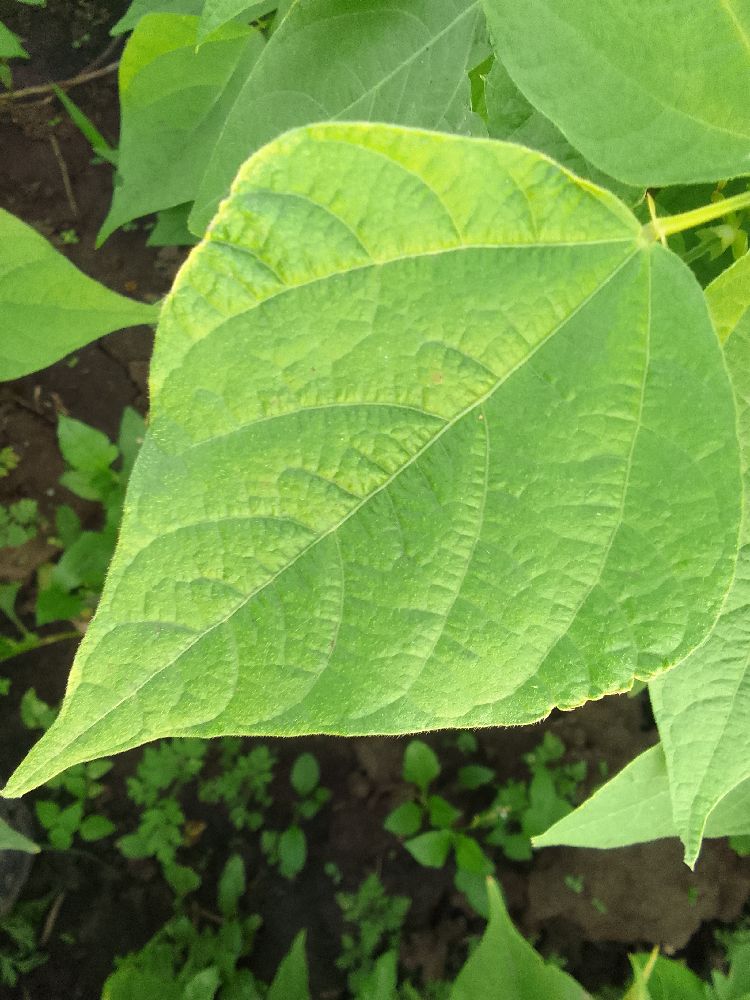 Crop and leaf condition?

common bean, healthy
